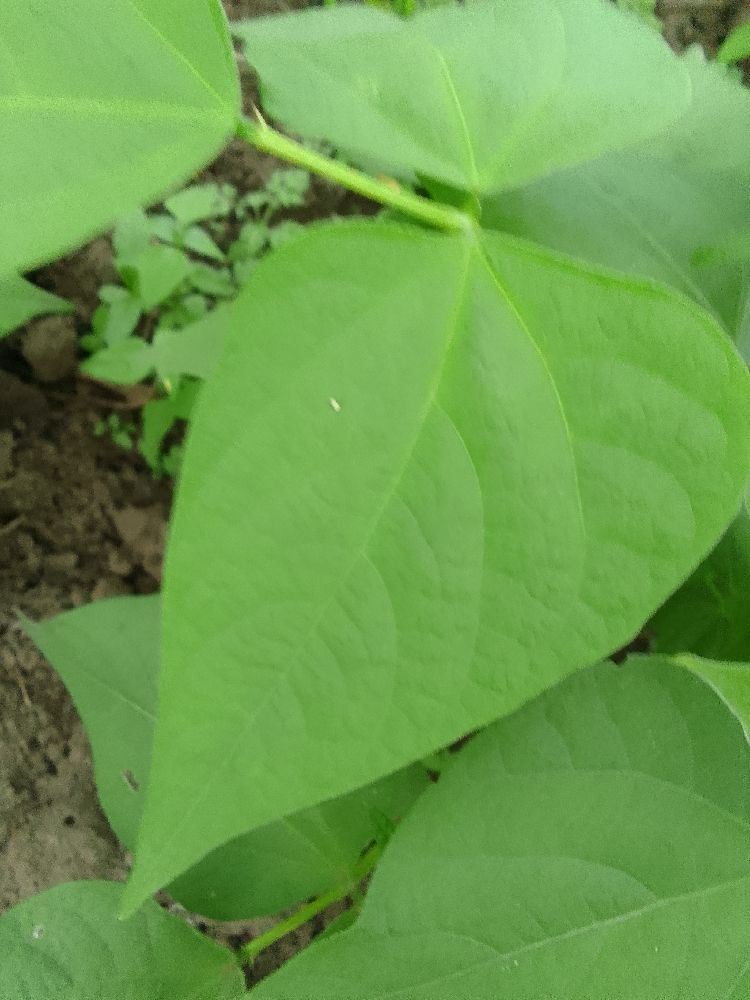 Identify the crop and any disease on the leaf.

common bean, healthy
